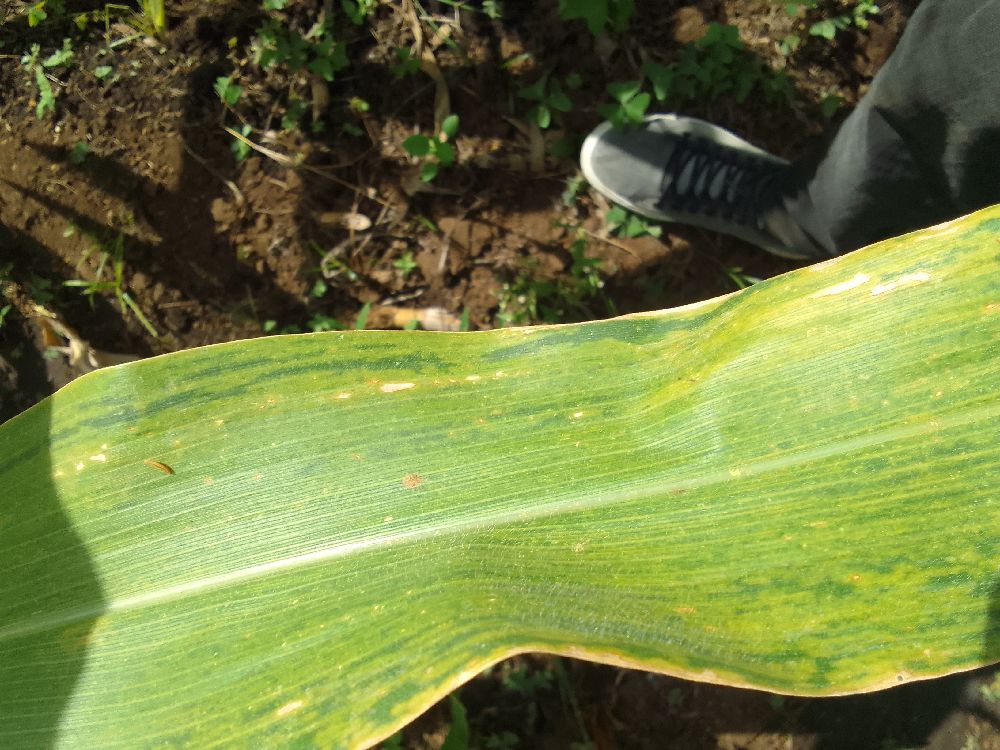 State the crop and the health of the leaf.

maize, maize lethal necrosis
